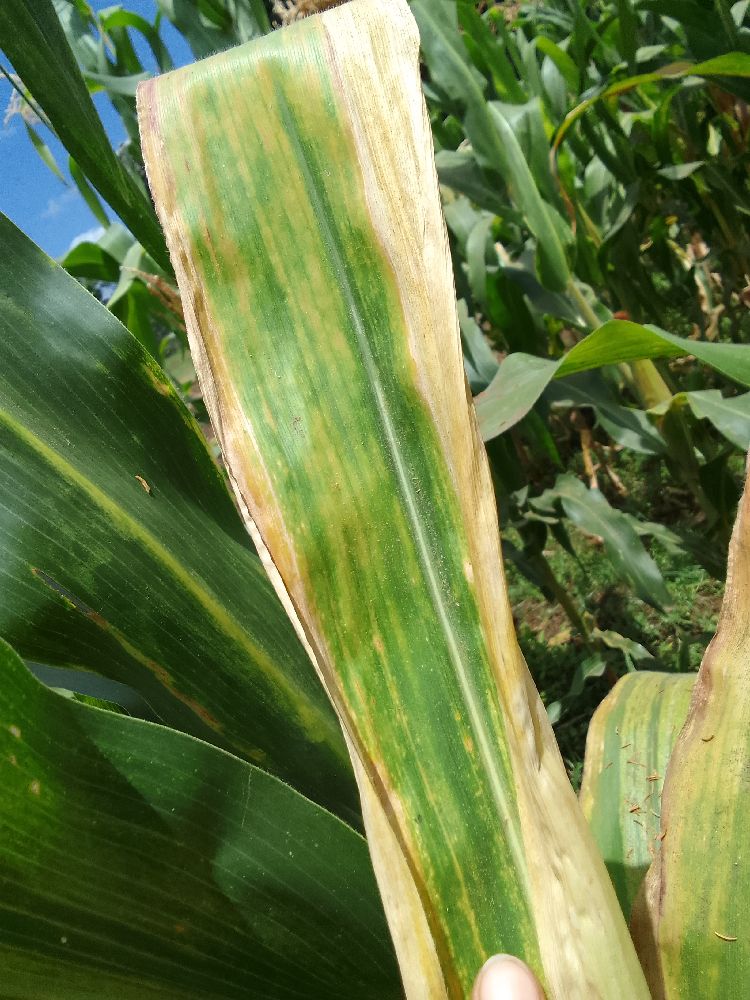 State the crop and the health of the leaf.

maize, maize lethal necrosis
